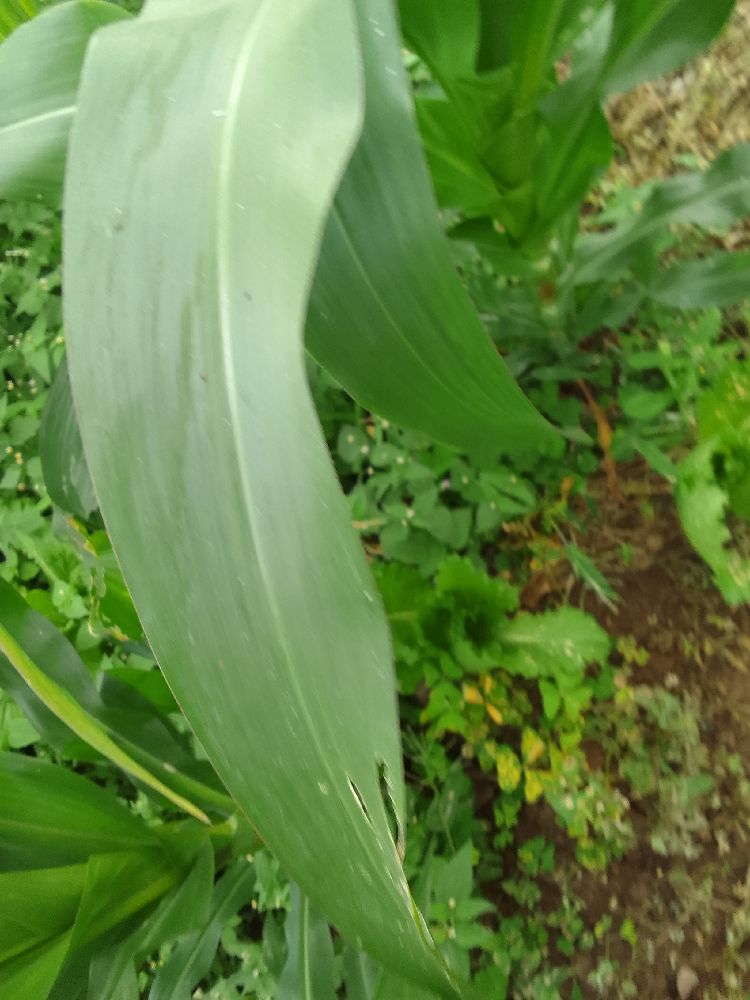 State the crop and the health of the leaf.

maize, healthy
